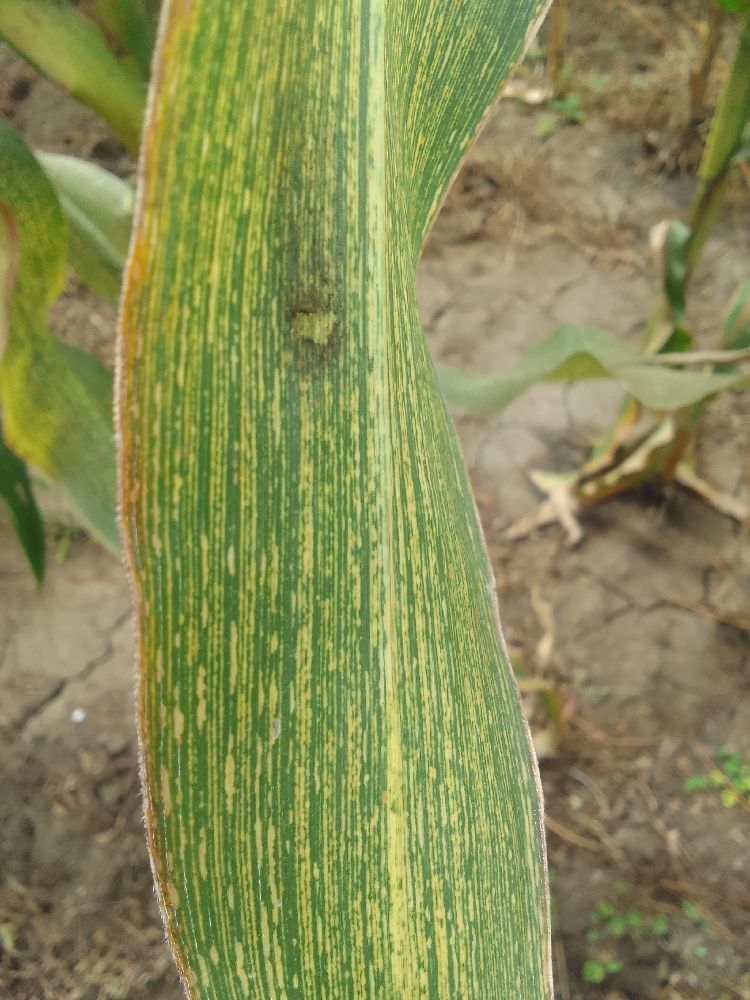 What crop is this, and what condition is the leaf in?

maize, maize streak virus
